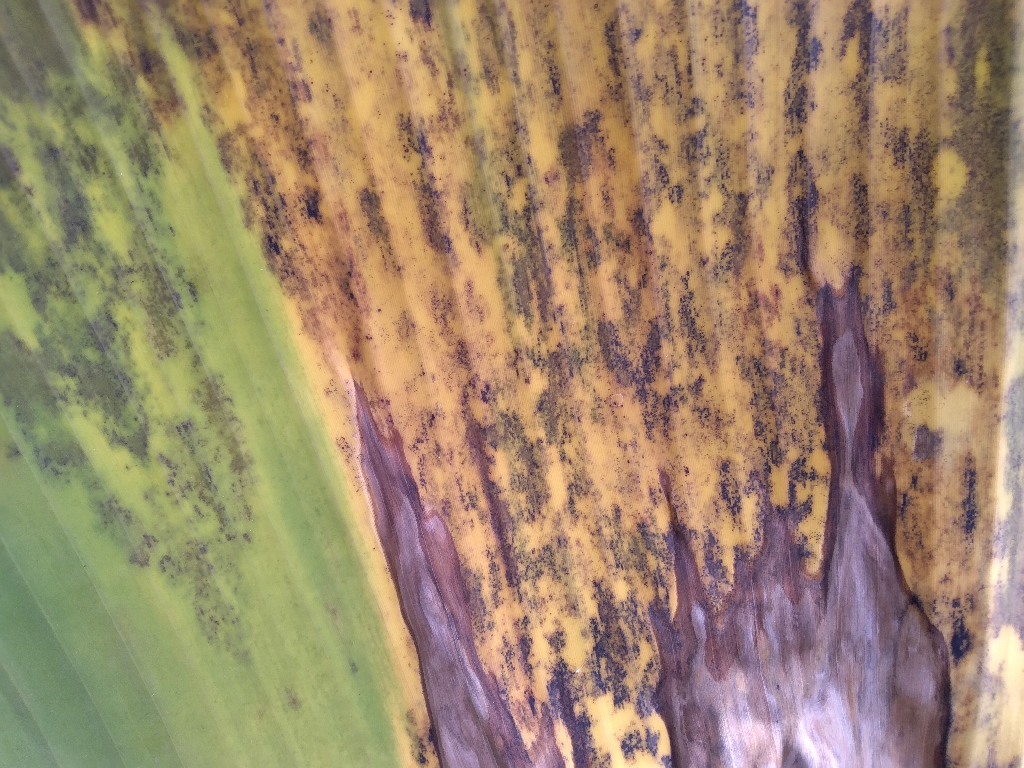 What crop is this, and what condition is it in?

banana, black sigatoka
